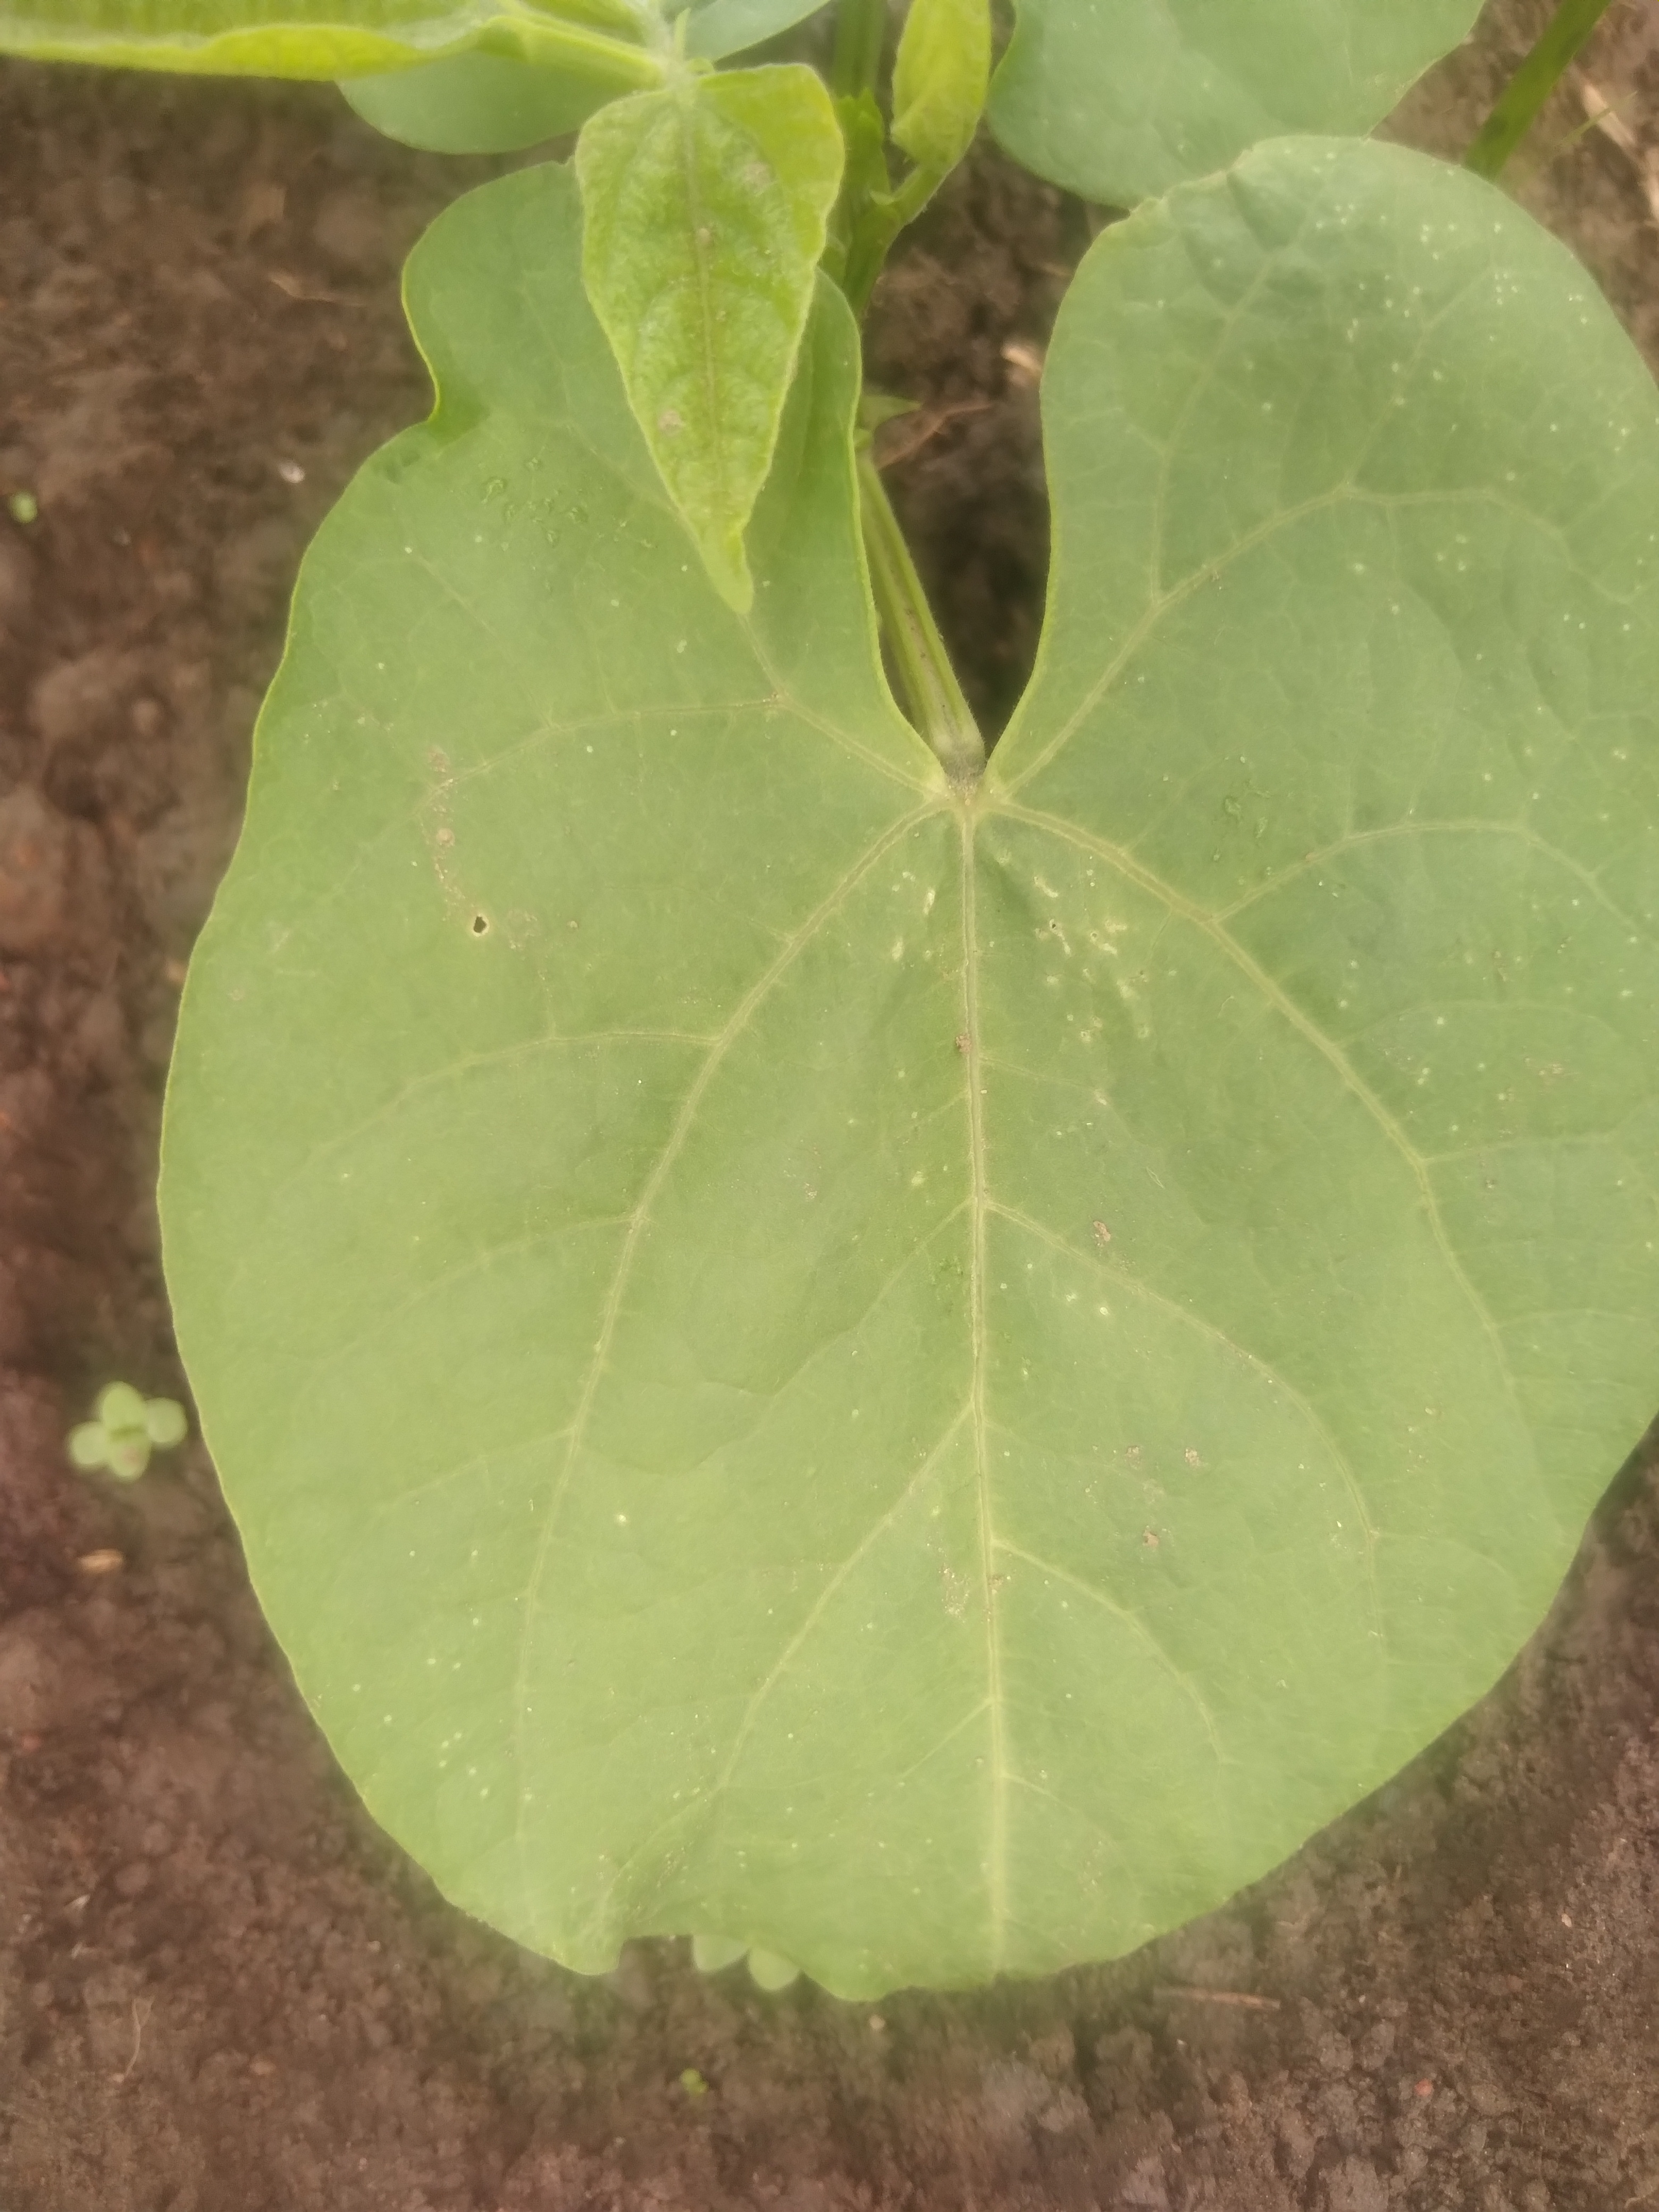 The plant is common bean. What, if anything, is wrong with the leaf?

healthy
